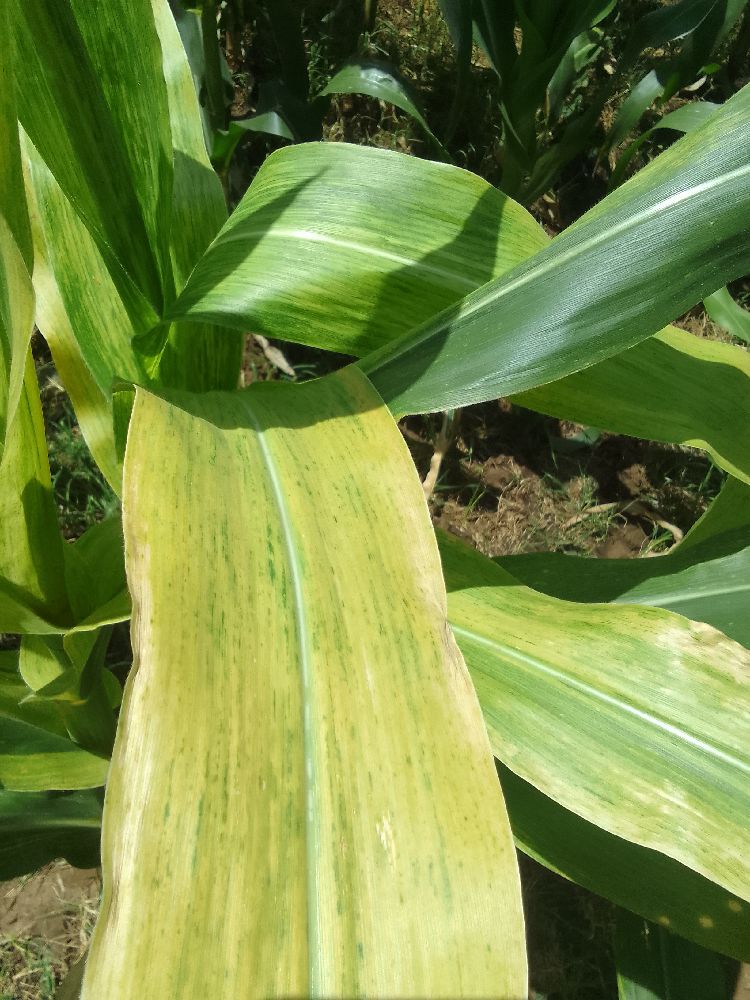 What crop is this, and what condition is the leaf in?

maize, maize lethal necrosis
